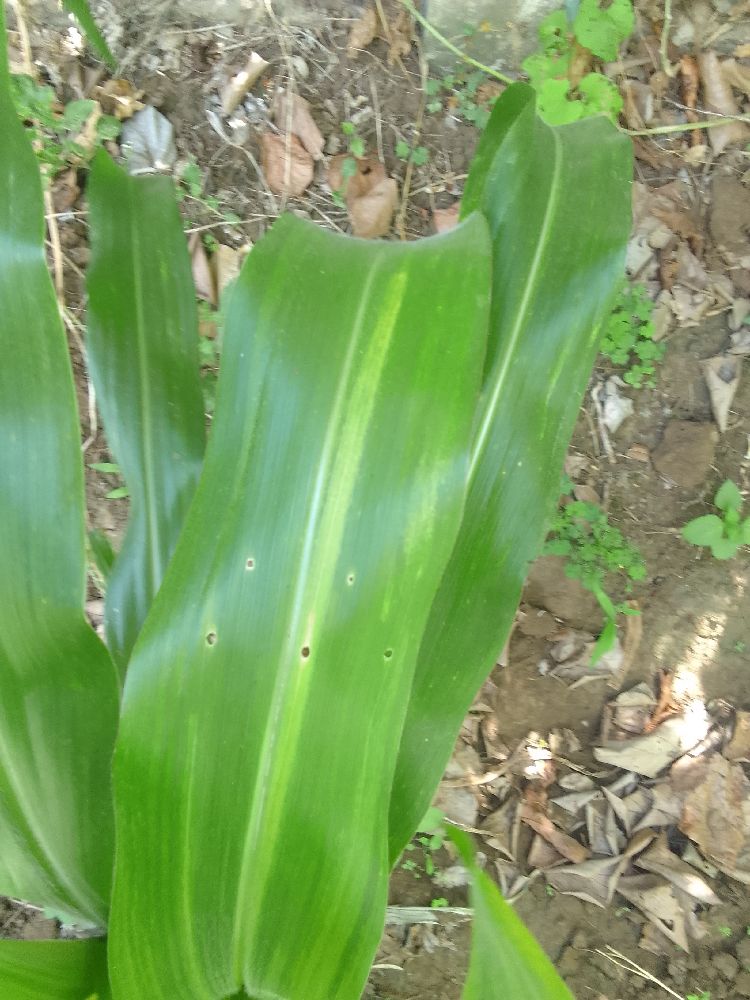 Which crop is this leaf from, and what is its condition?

maize, maize lethal necrosis
